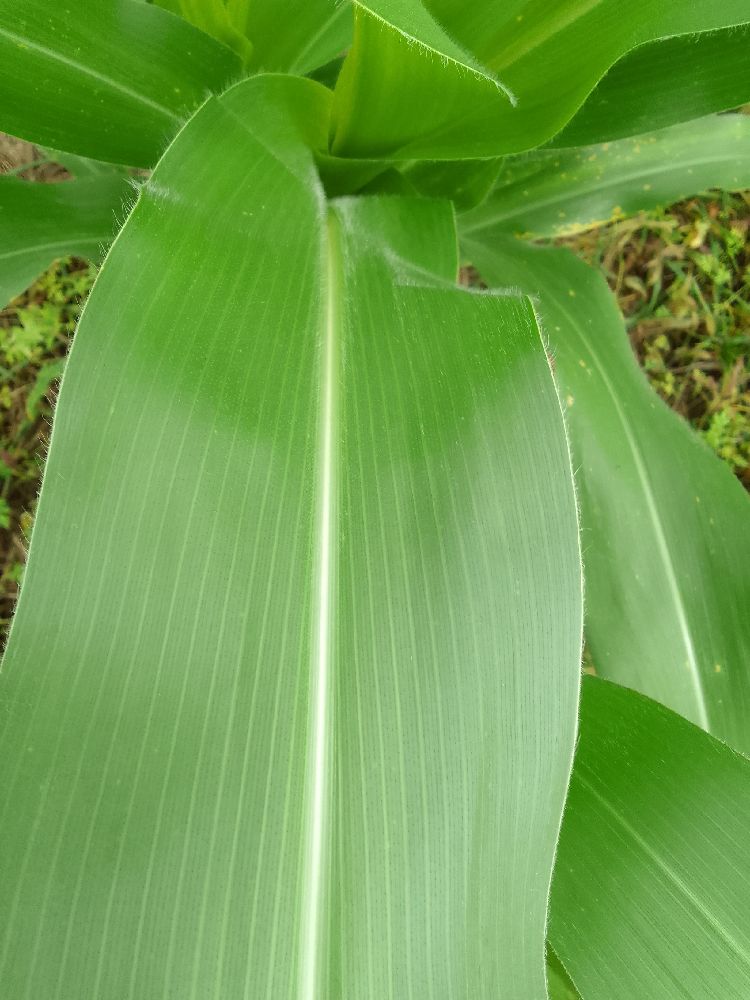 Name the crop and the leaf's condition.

maize, healthy
